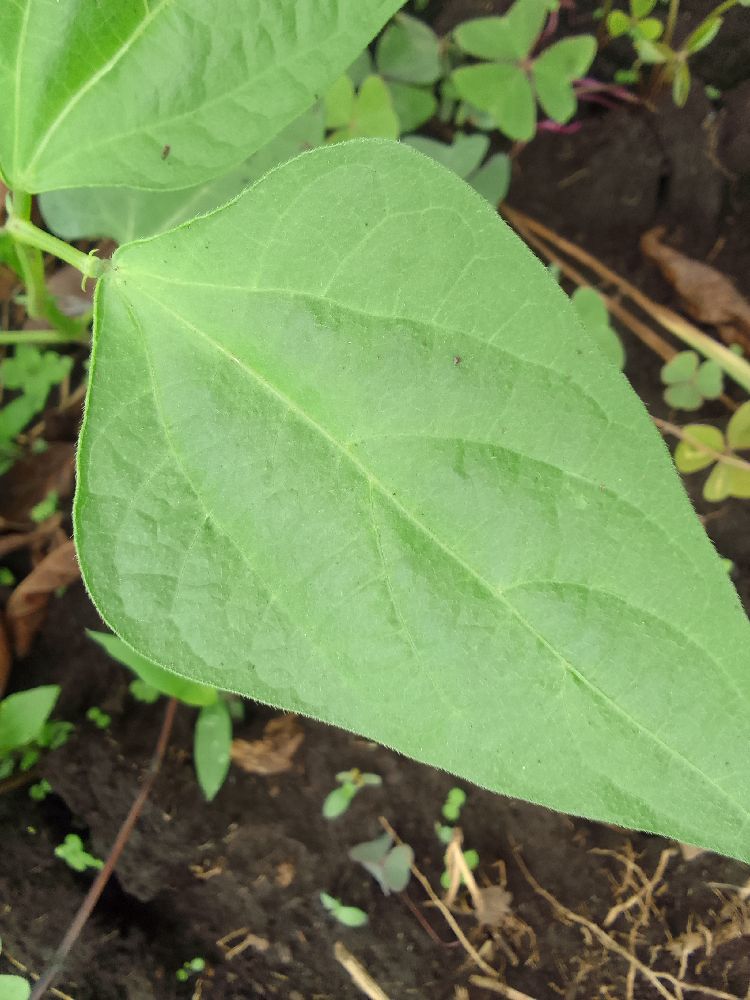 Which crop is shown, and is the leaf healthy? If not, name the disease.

common bean, healthy
